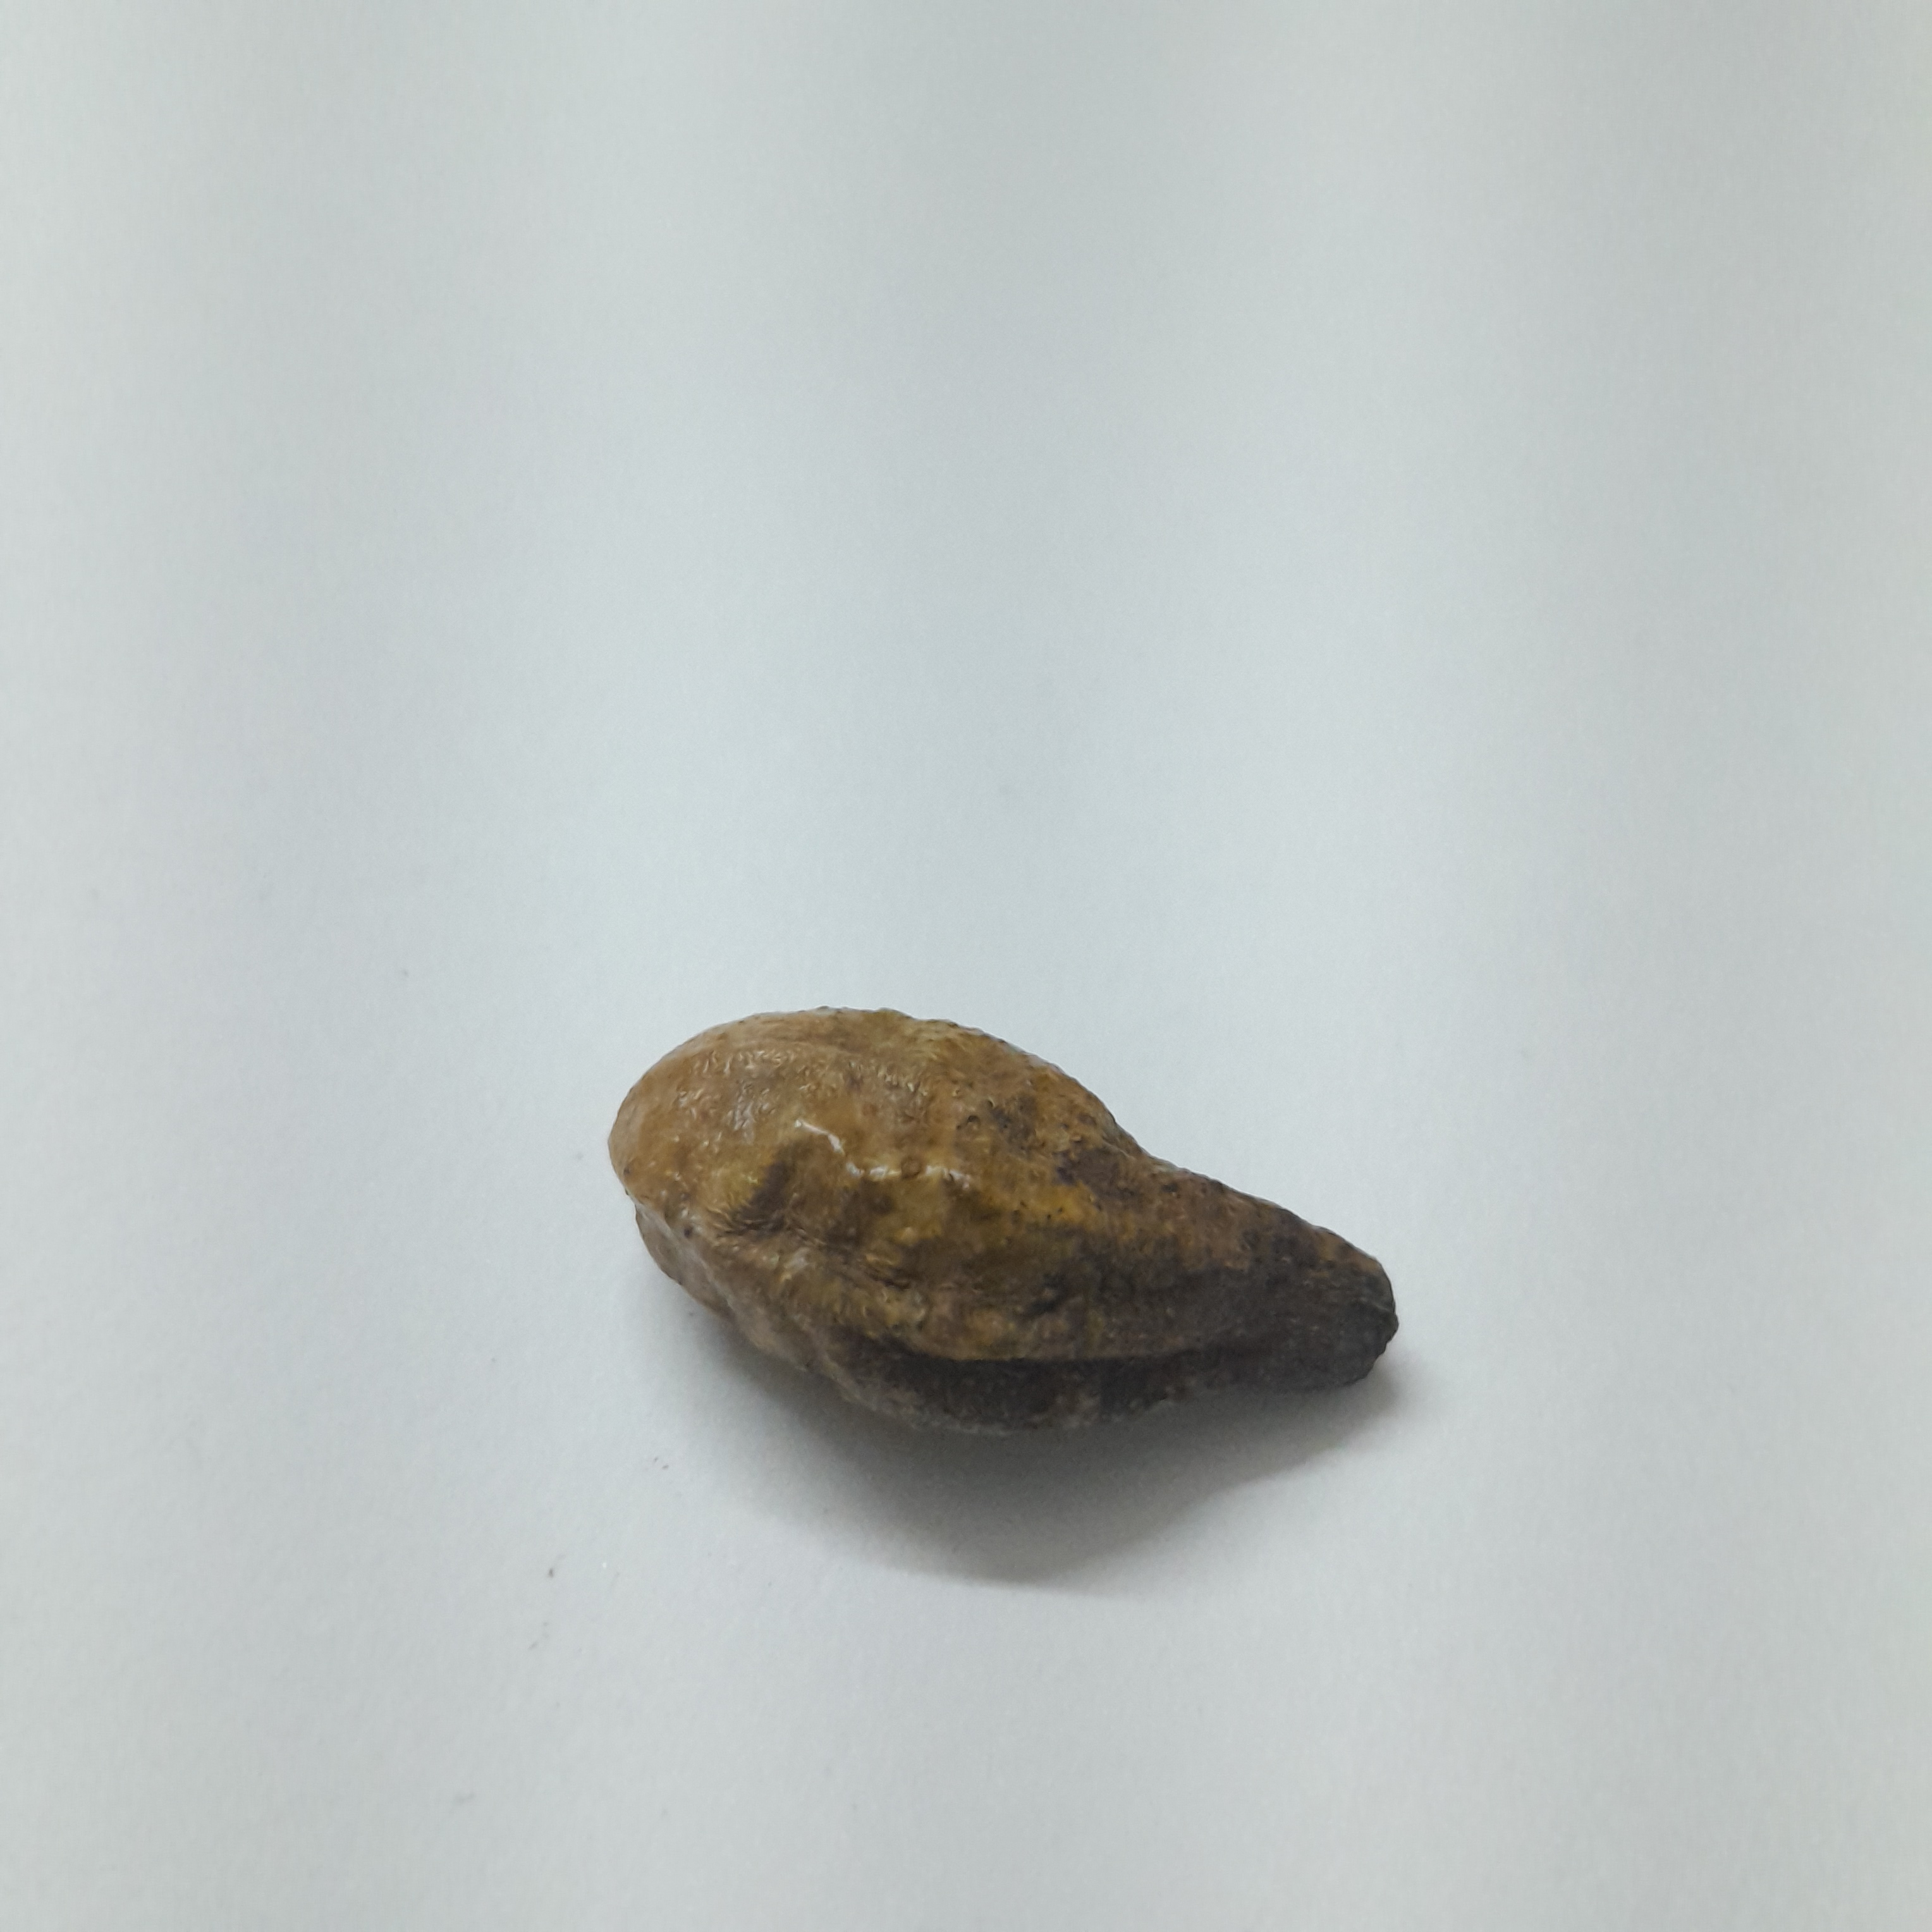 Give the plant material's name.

hirdaa
